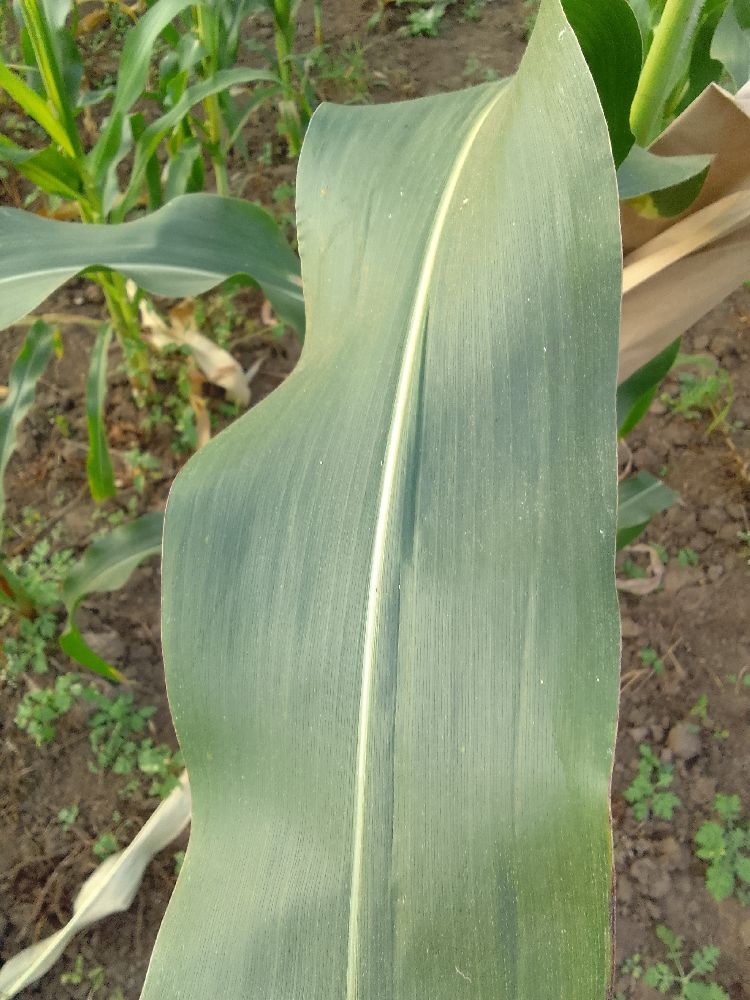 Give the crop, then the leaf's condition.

maize, healthy
